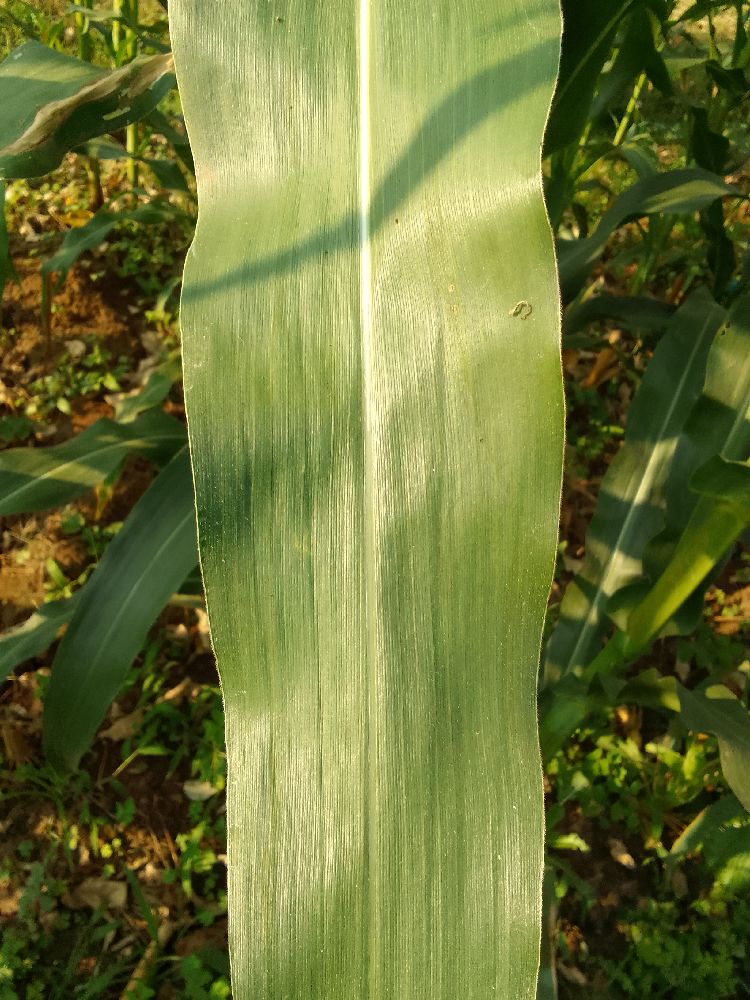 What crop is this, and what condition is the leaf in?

maize, healthy
